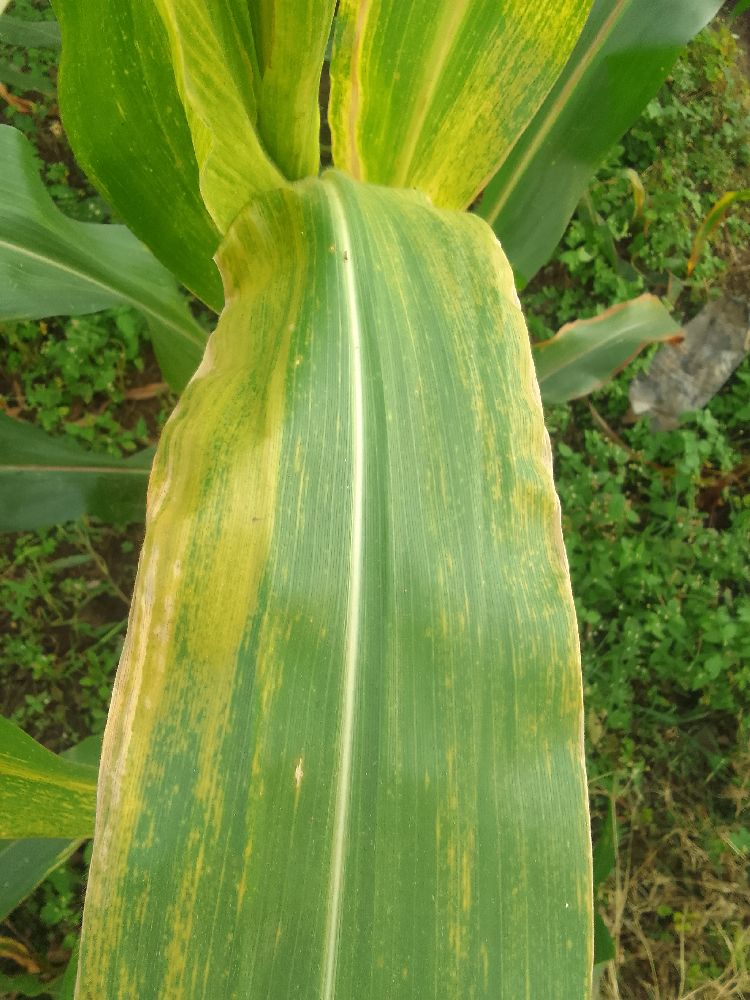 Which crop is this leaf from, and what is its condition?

maize, maize lethal necrosis
